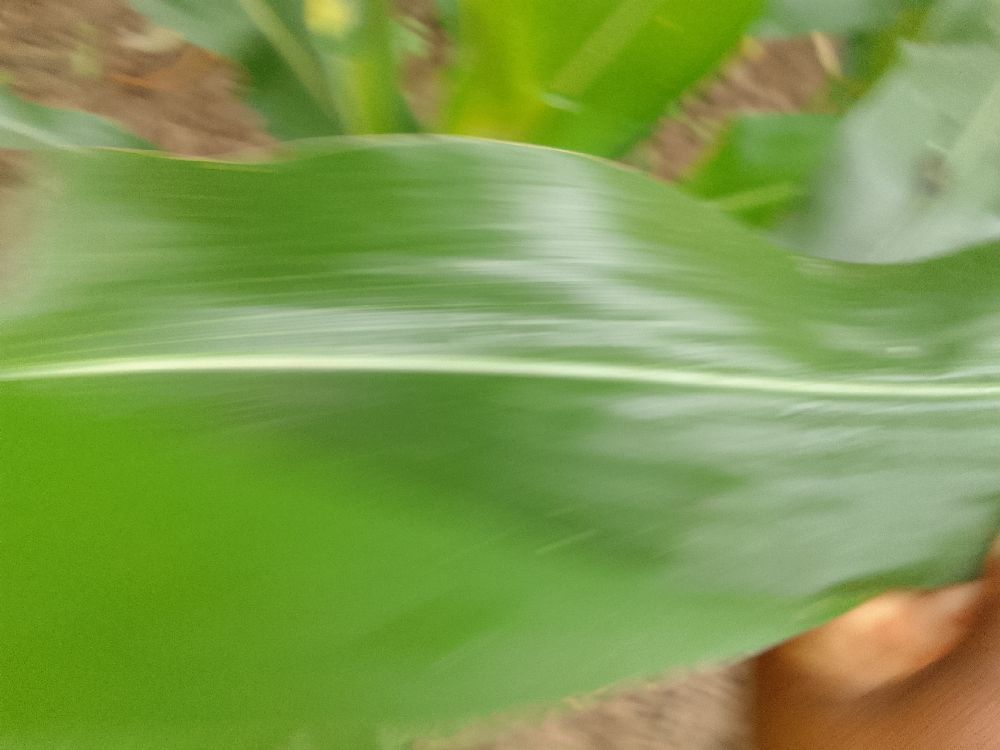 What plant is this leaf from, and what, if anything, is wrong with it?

maize, healthy
